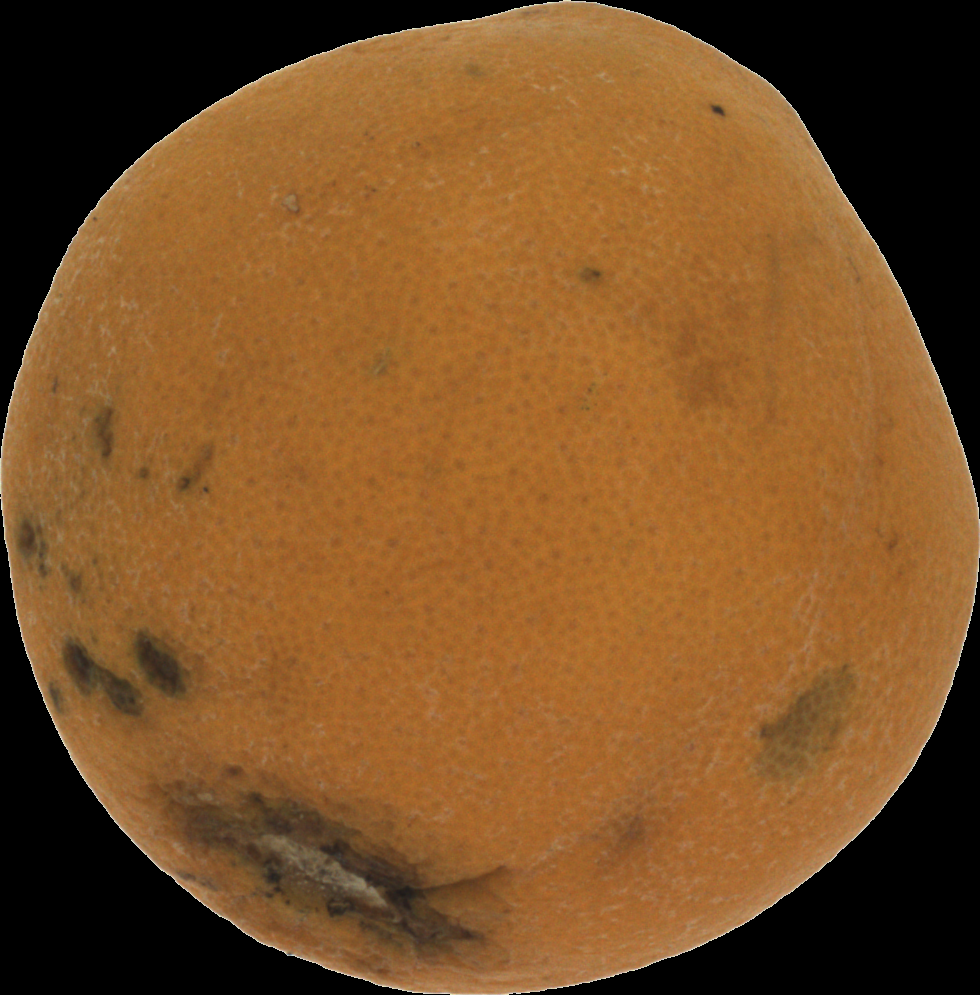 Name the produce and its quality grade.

orange, bad
